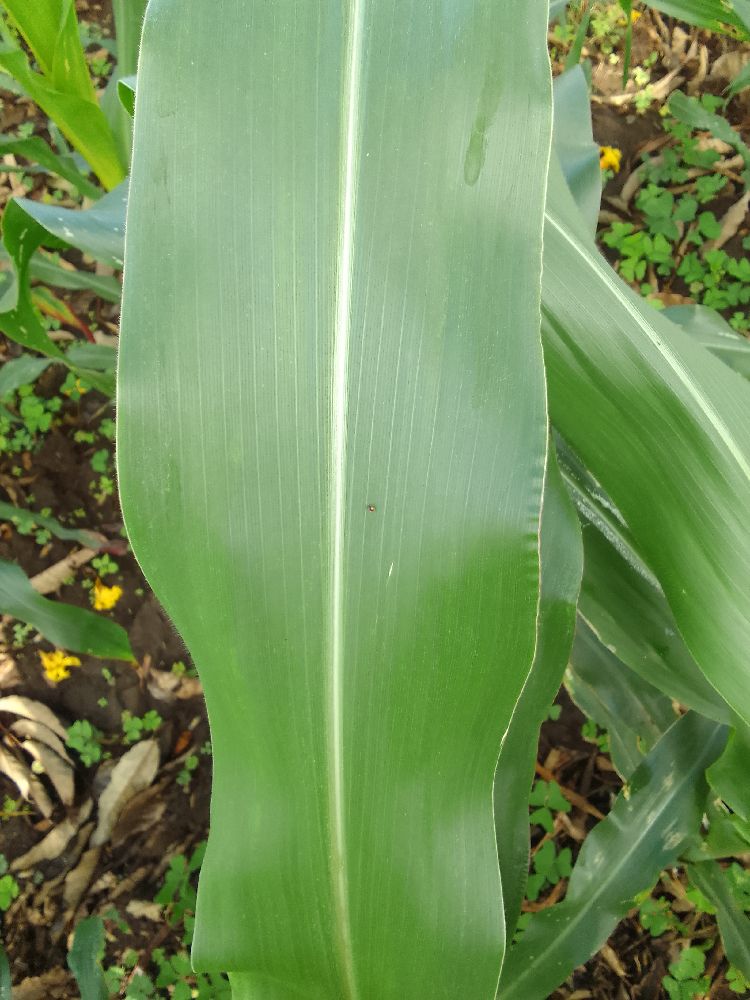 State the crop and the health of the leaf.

maize, healthy
